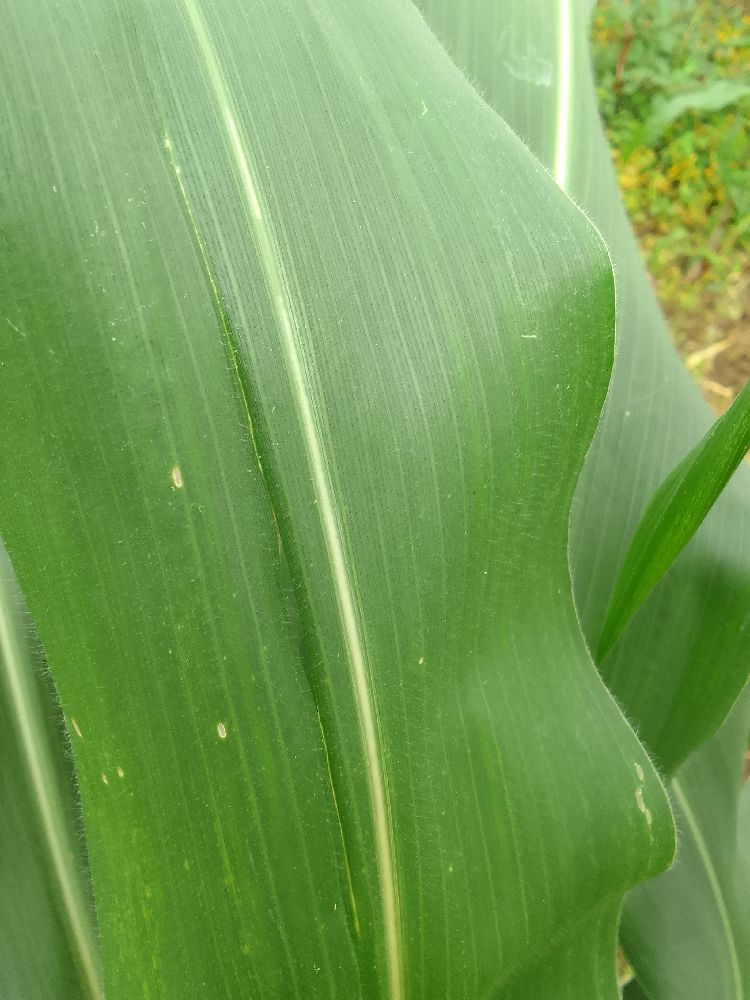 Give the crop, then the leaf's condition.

maize, healthy
